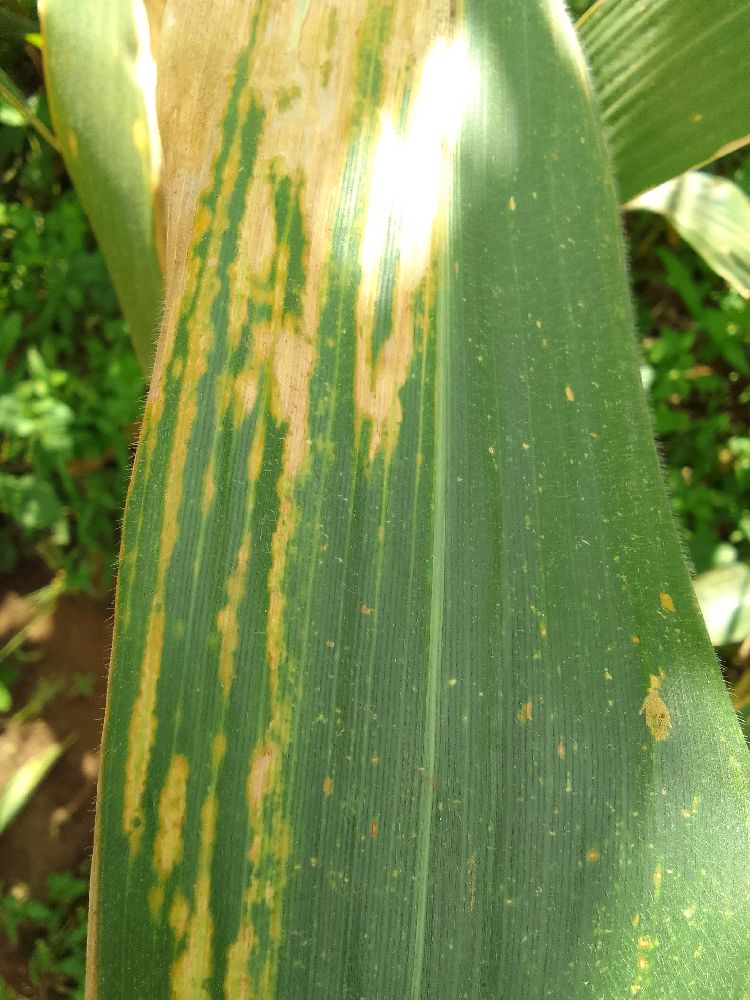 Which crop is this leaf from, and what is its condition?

maize, maize lethal necrosis
